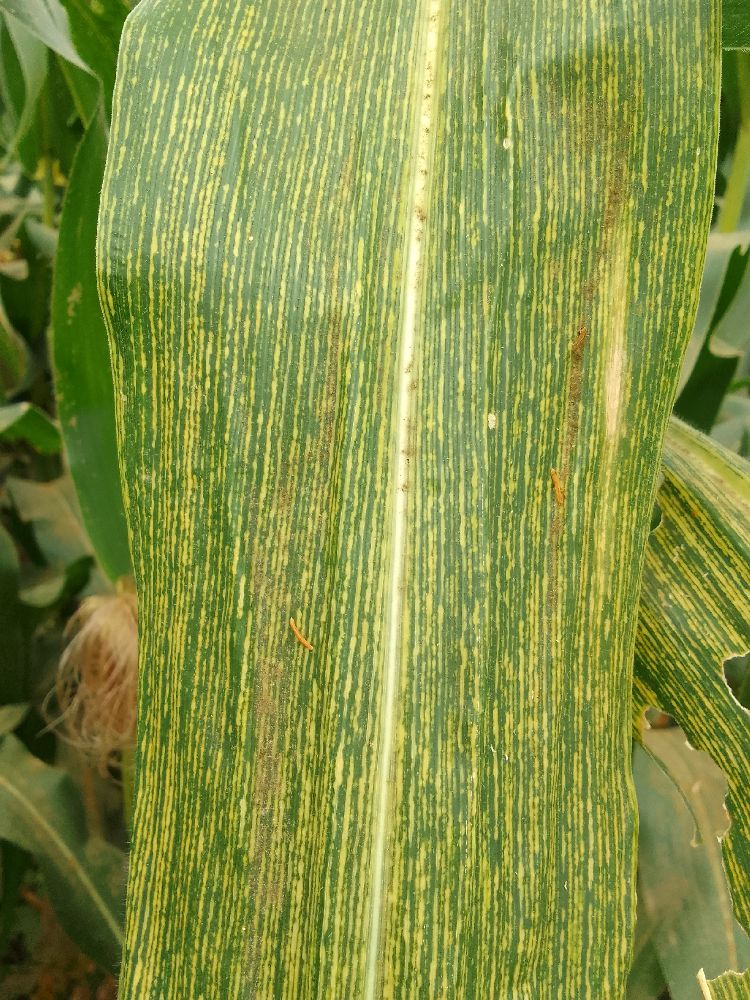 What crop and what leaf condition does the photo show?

maize, maize streak virus
